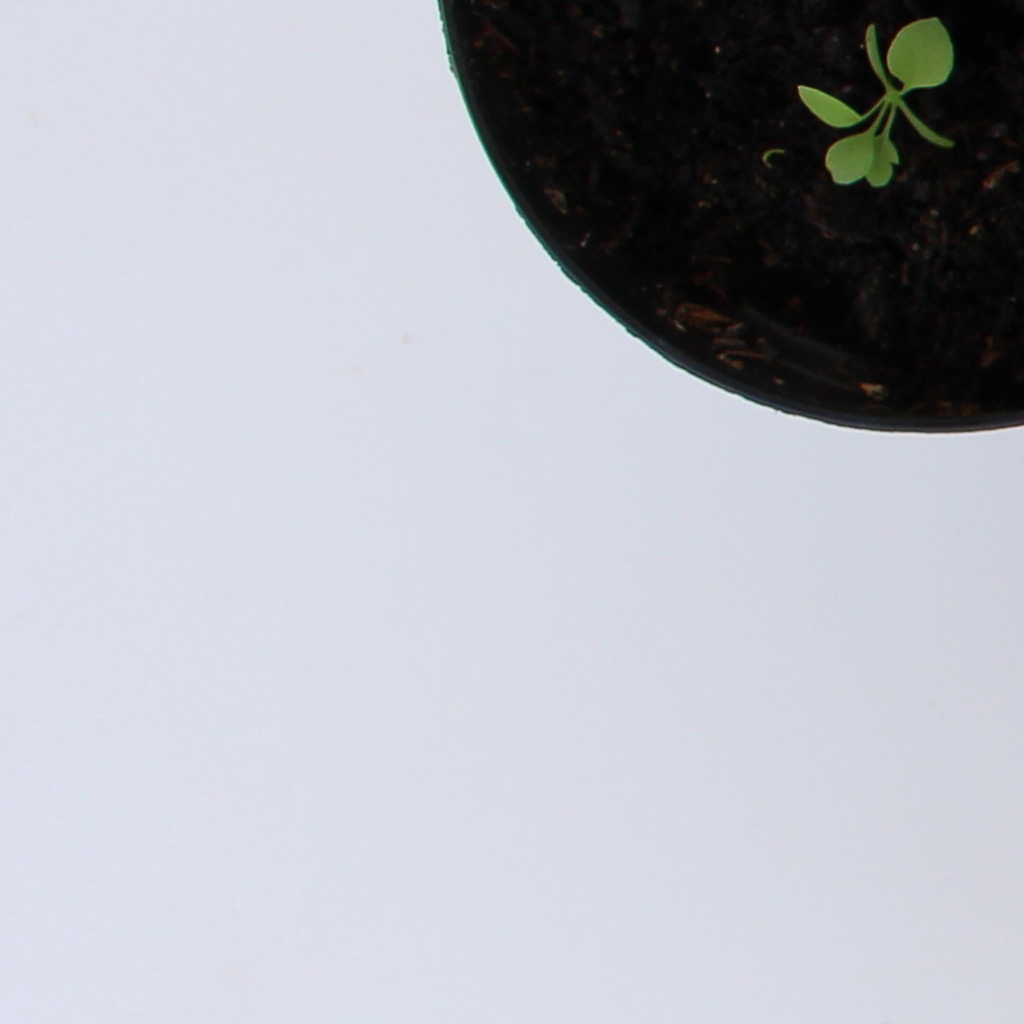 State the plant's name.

Papaver rhoeas
